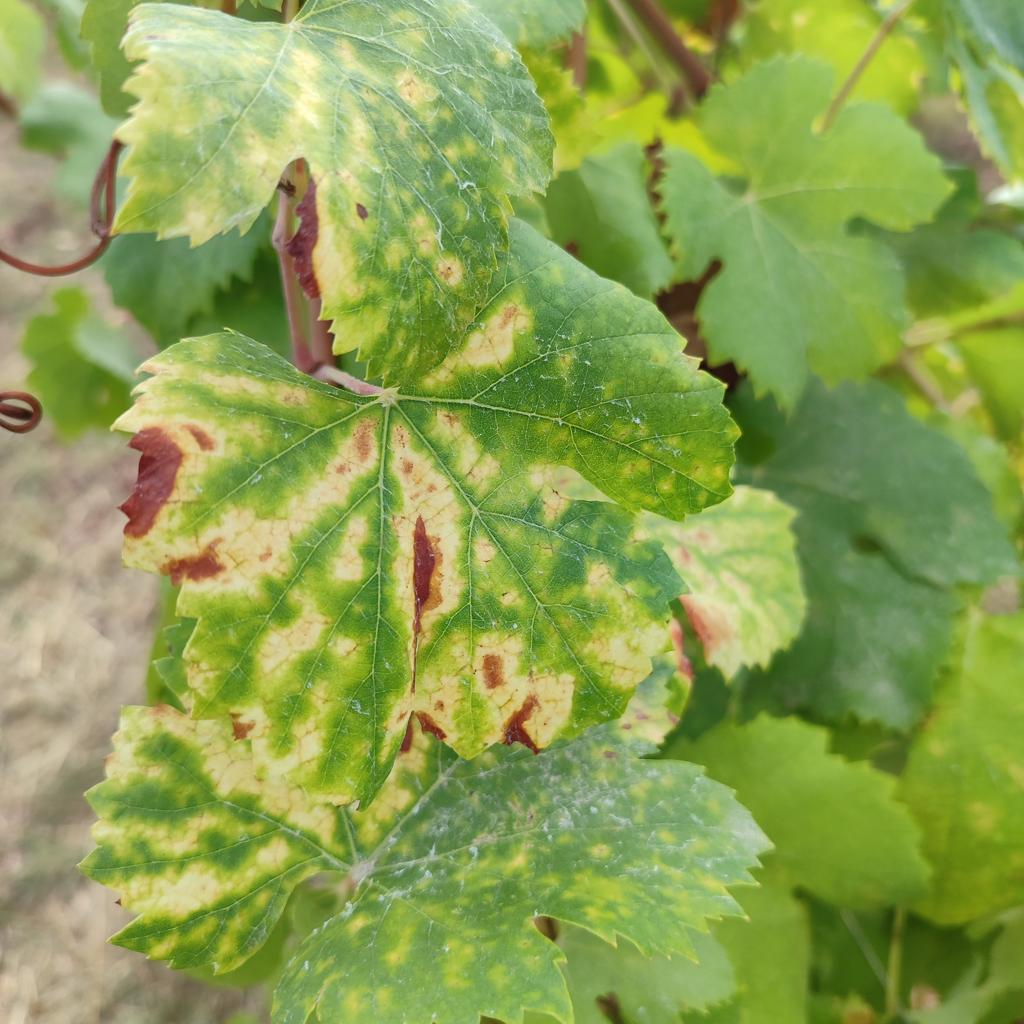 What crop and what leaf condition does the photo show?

grapevine, esca complex
